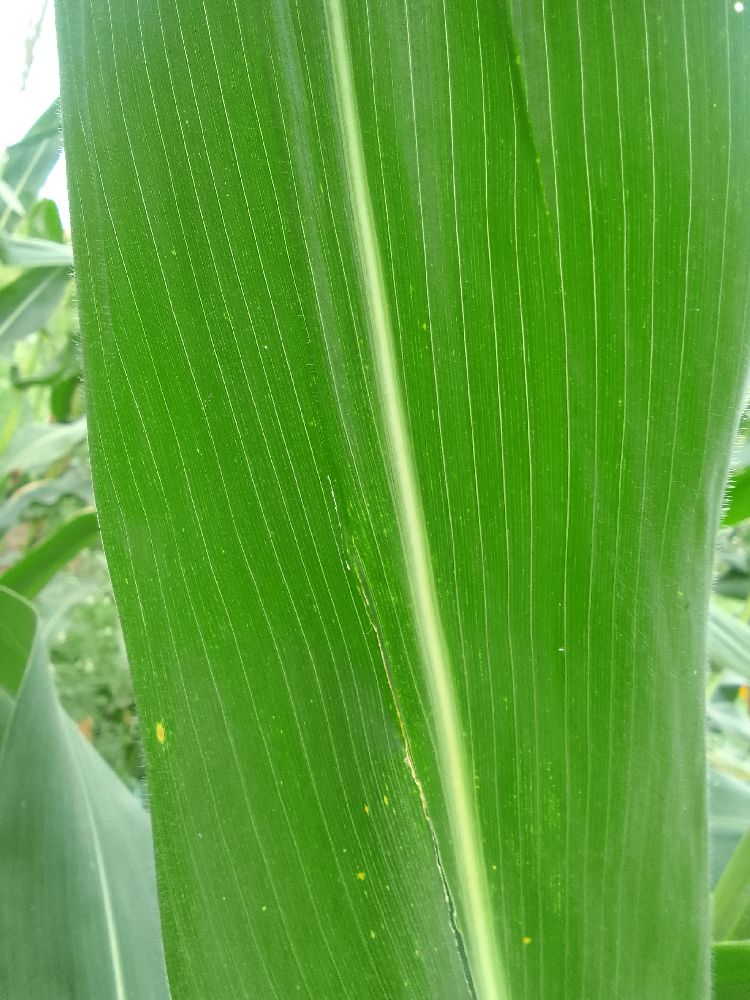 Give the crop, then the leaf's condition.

maize, healthy
